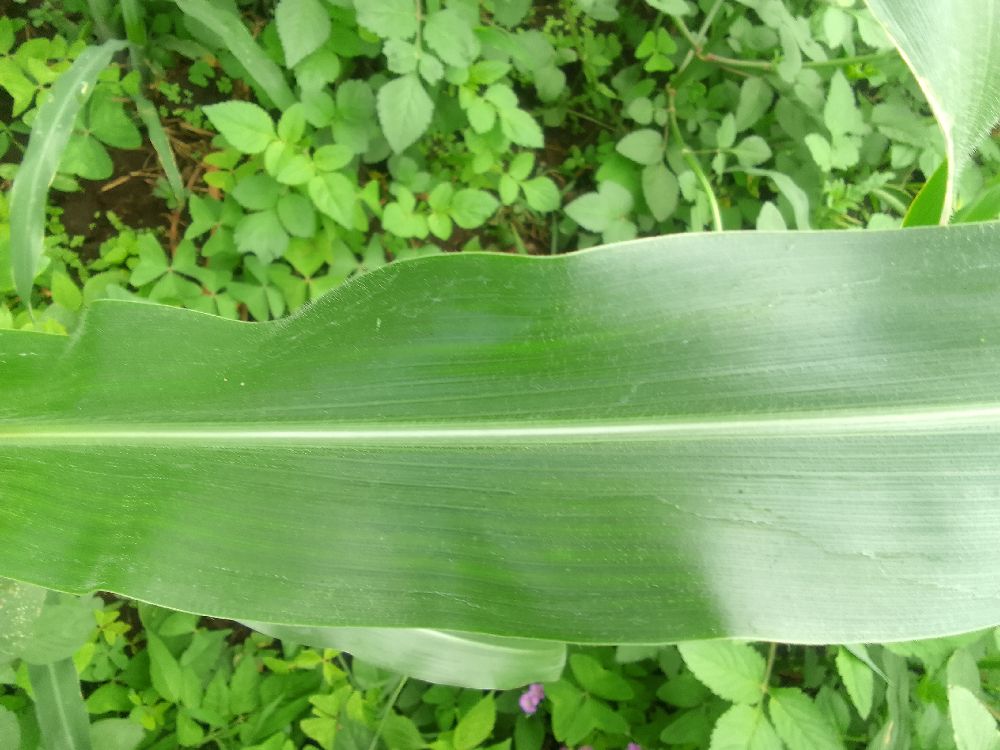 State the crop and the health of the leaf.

maize, healthy
